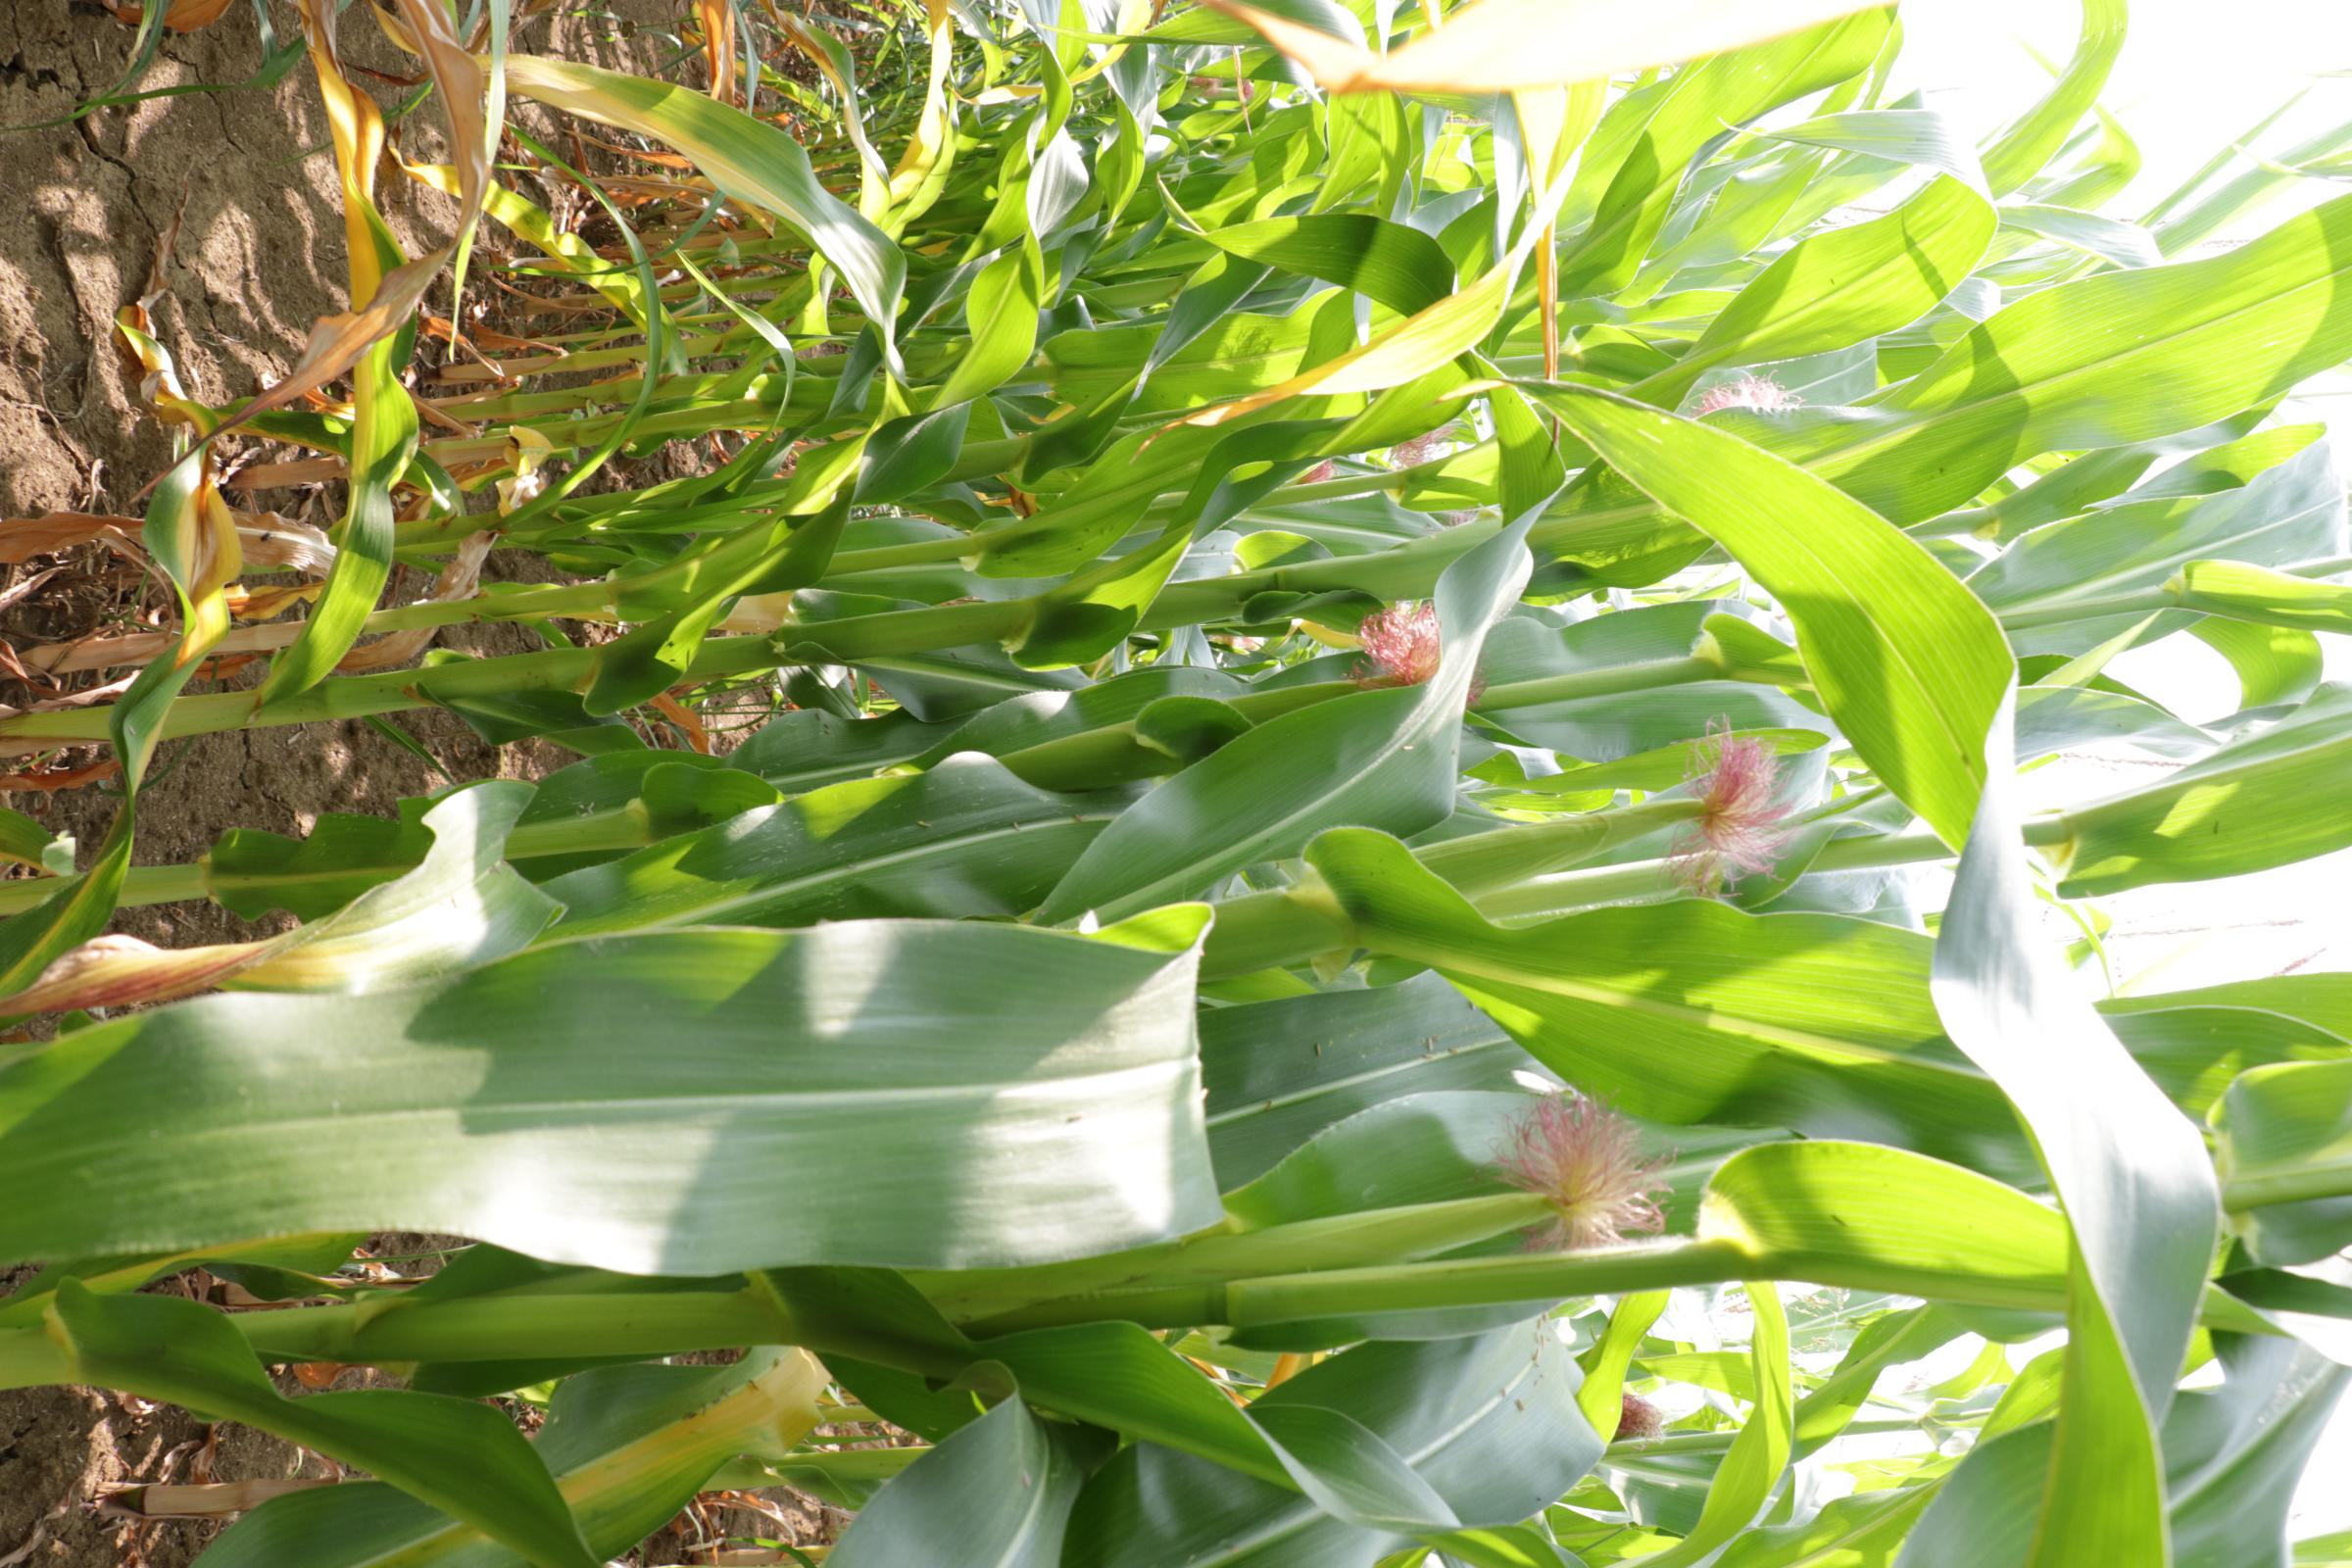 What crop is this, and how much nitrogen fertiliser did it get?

maize, no added nitrogen
